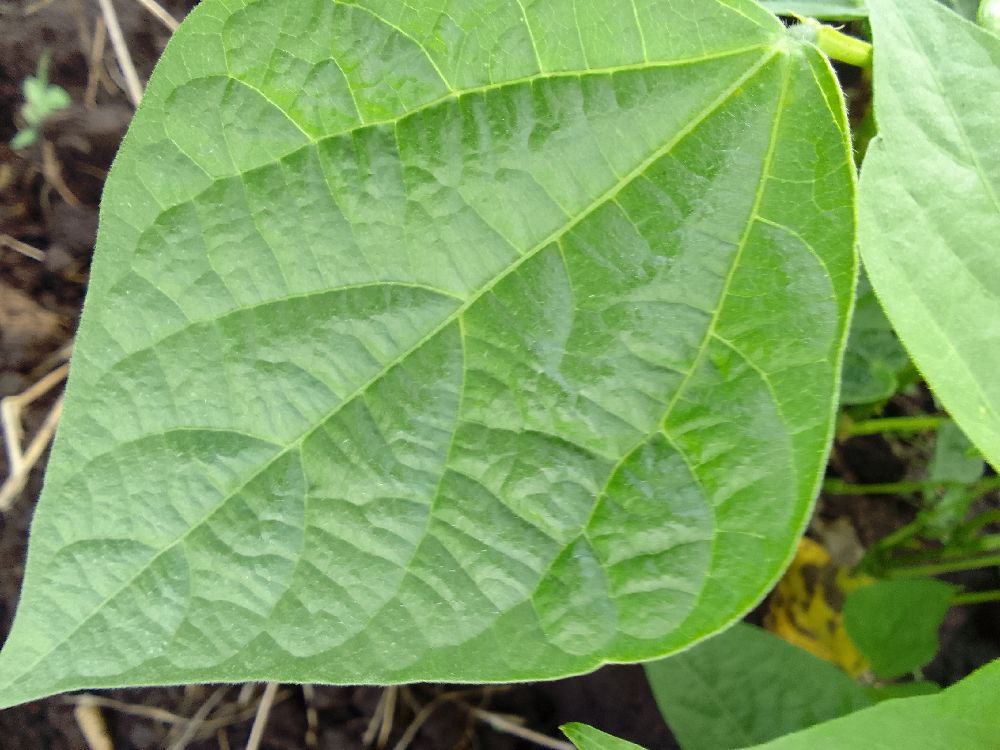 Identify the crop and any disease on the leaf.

common bean, healthy
